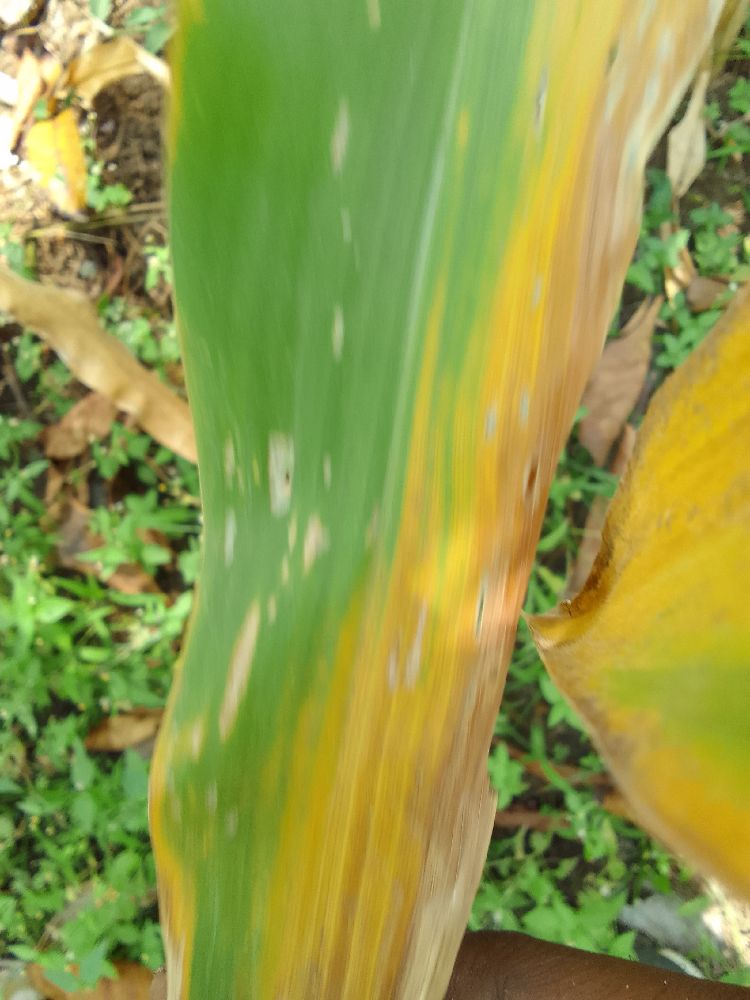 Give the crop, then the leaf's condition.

maize, maize lethal necrosis
